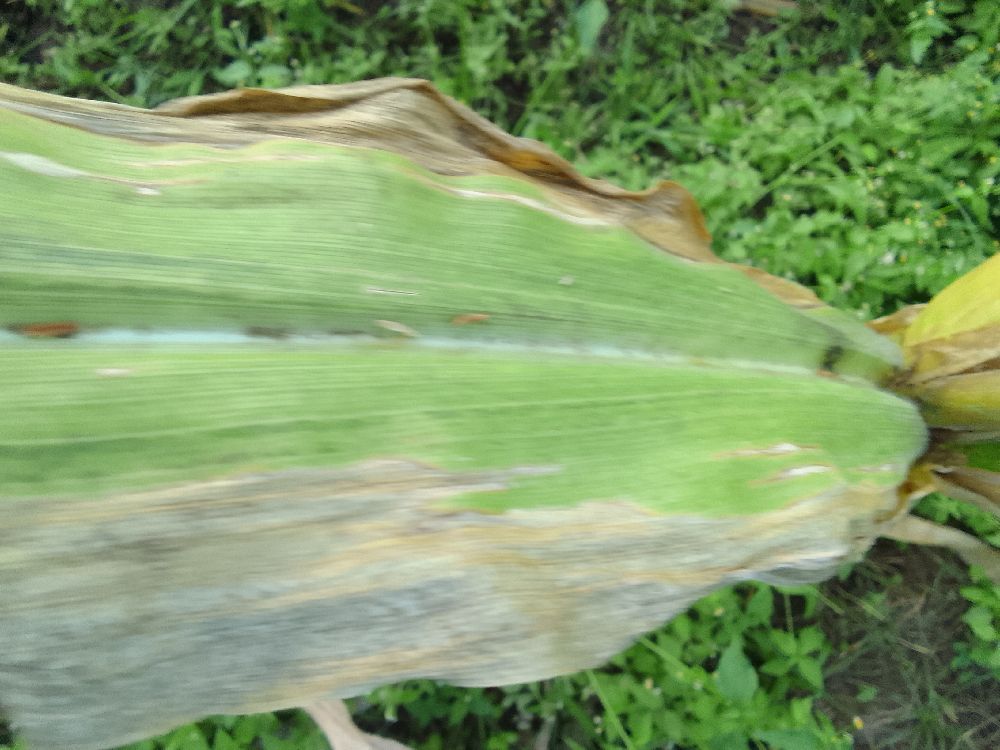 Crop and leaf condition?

maize, maize lethal necrosis
